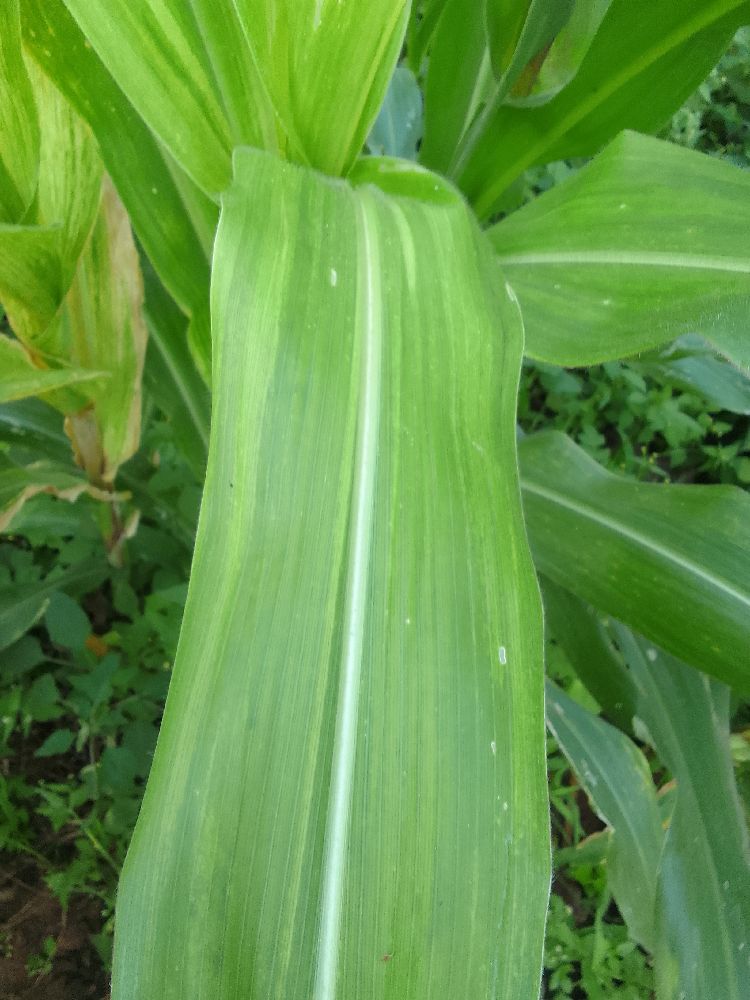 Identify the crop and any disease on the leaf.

maize, maize lethal necrosis
